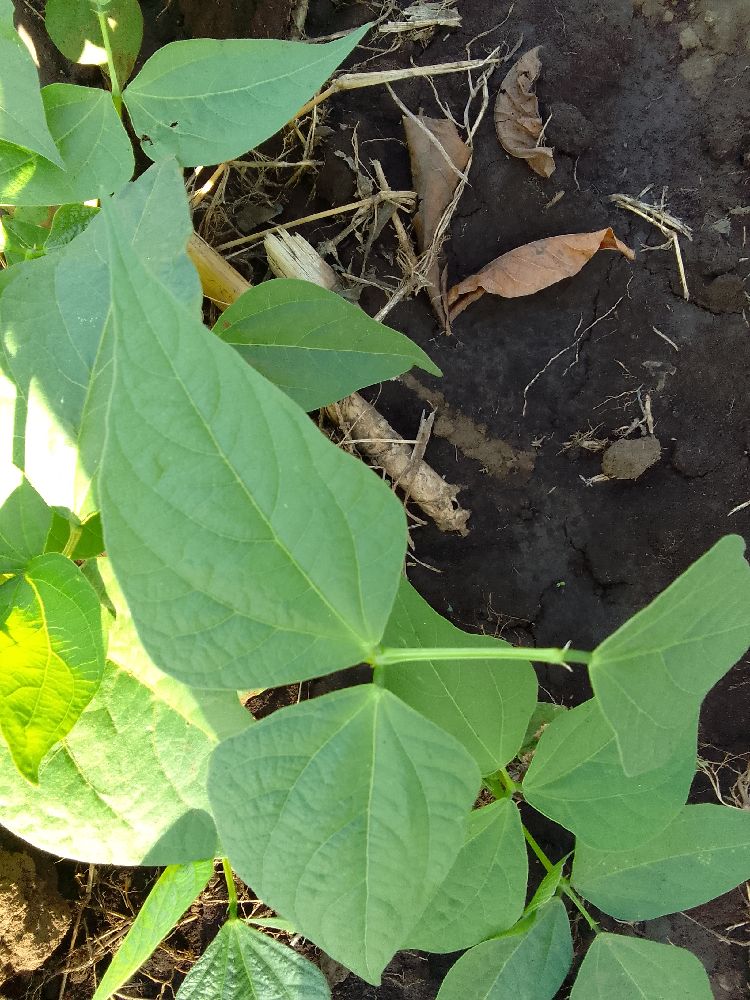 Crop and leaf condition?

common bean, healthy
